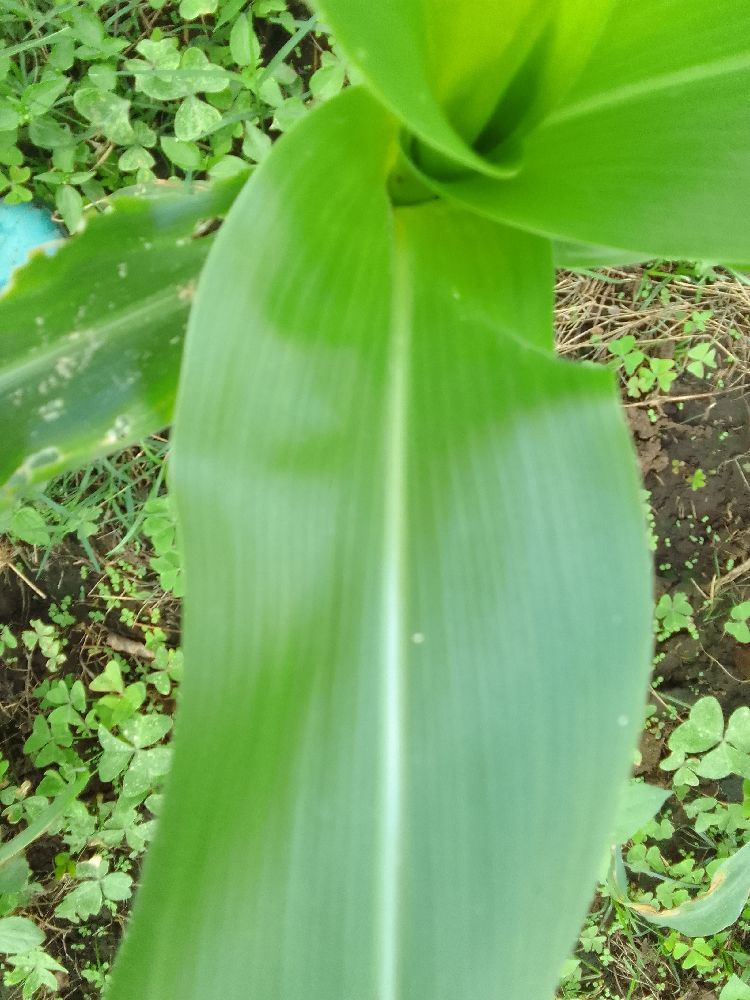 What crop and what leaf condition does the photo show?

maize, healthy
